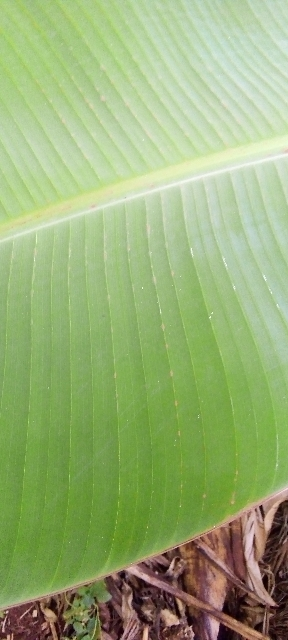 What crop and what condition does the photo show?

banana, healthy
